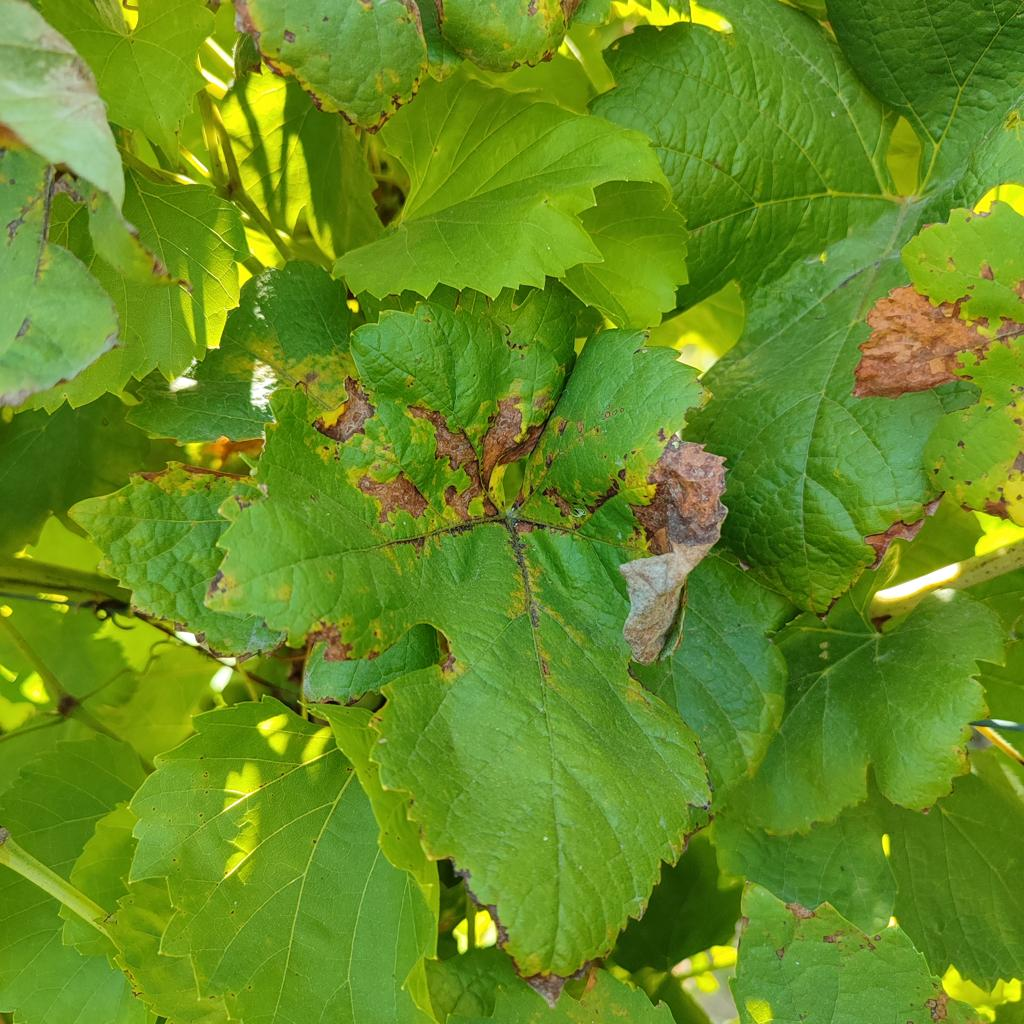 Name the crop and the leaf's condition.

grapevine, downy mildew
